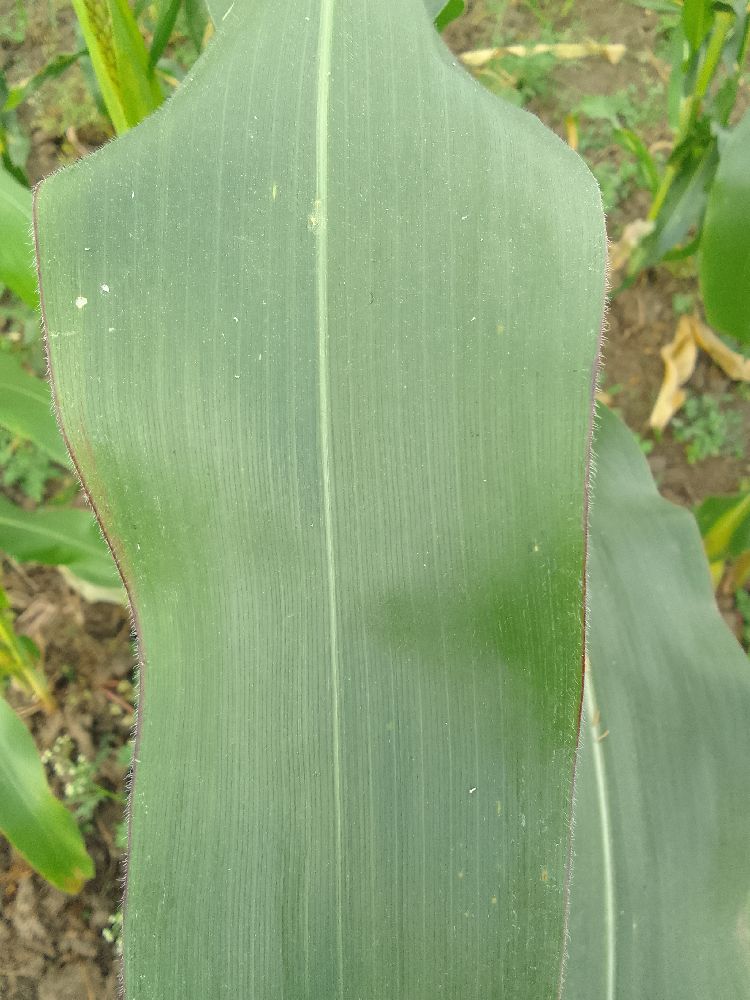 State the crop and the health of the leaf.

maize, healthy
